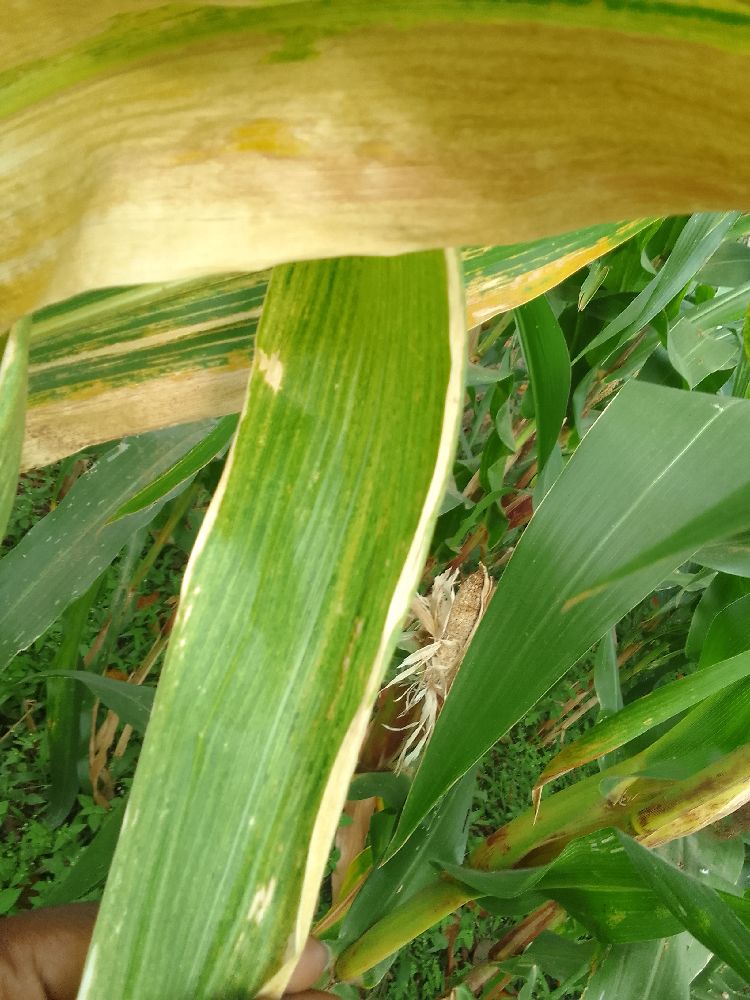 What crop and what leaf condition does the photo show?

maize, maize lethal necrosis
